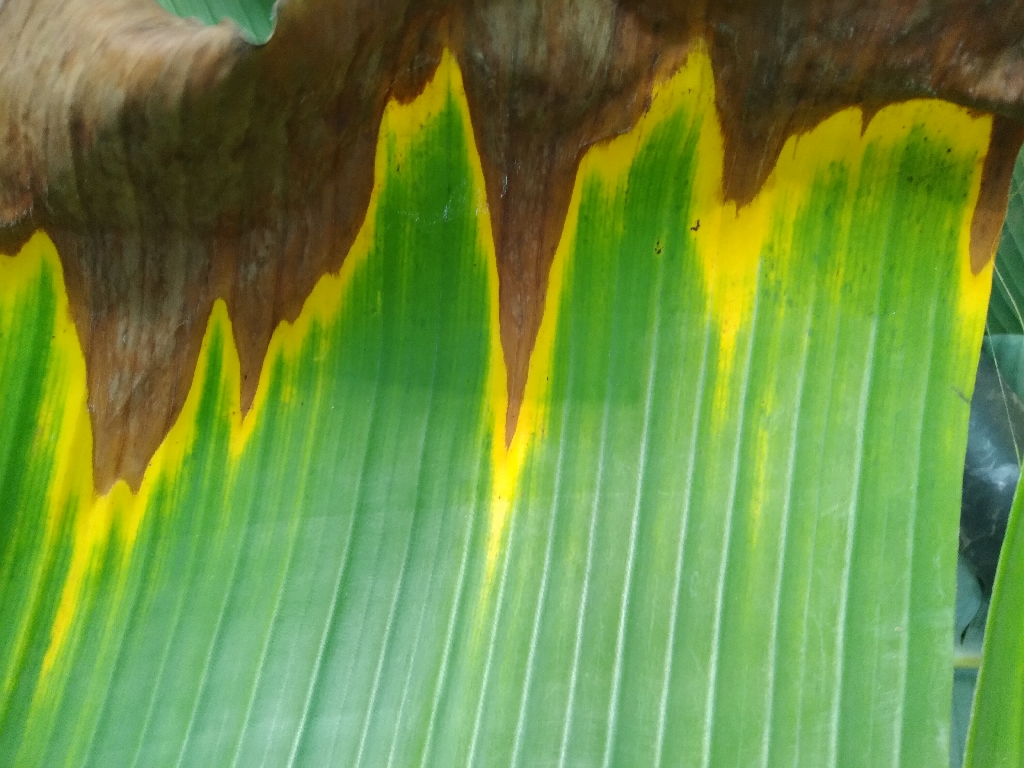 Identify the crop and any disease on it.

banana, fusarium wilt race 1
